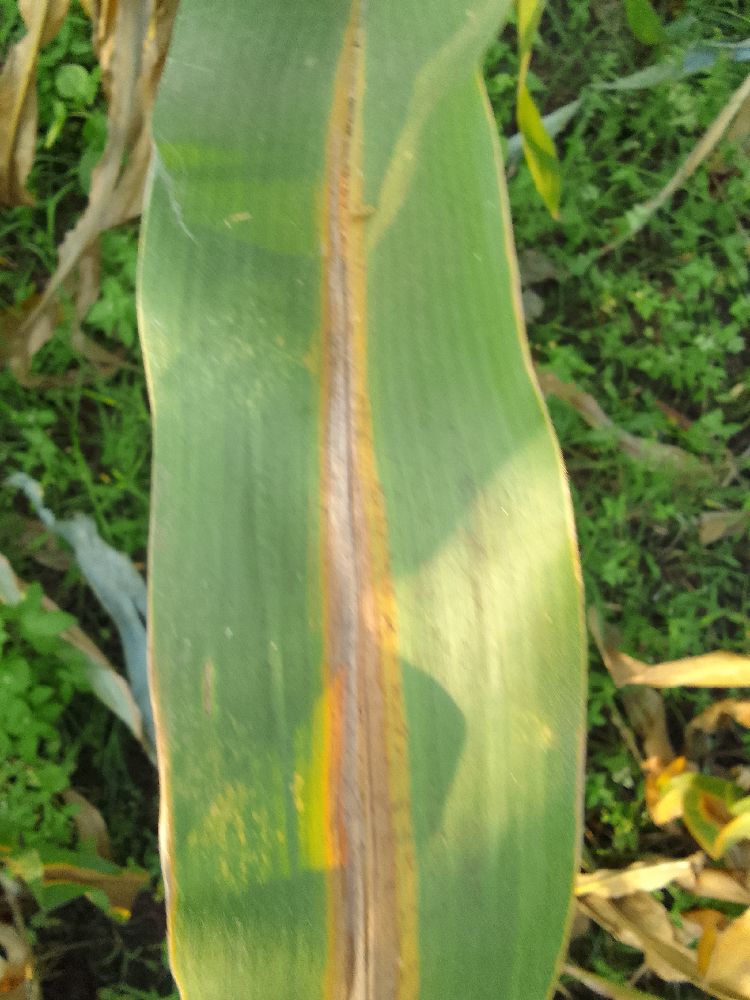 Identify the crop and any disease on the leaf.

maize, maize lethal necrosis
